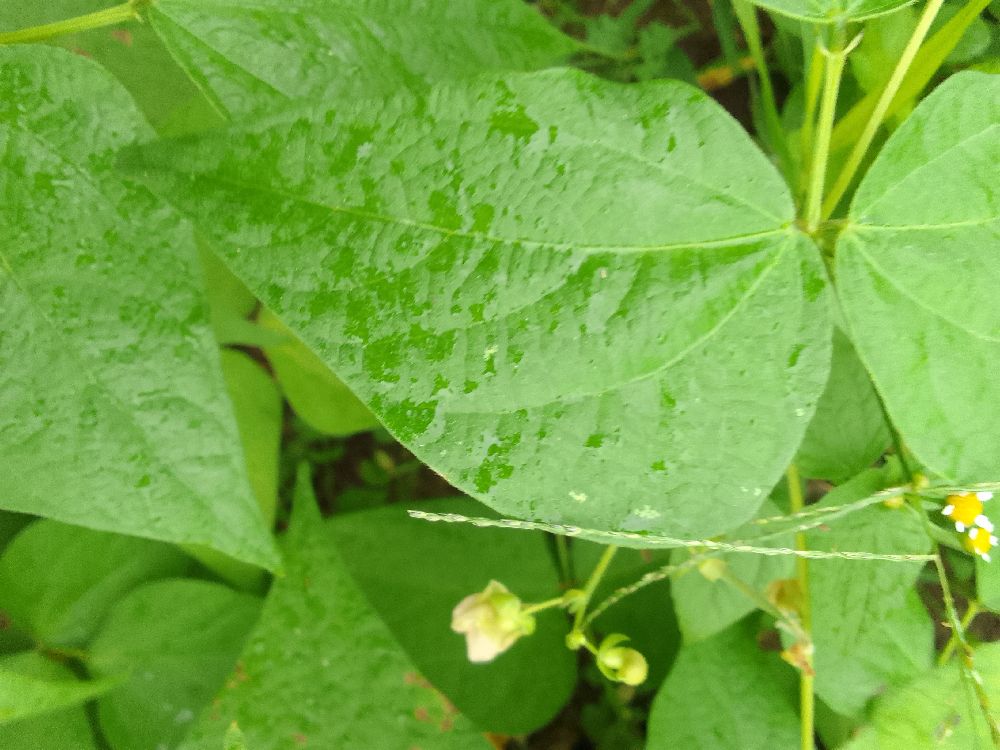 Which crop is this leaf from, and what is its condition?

common bean, healthy
